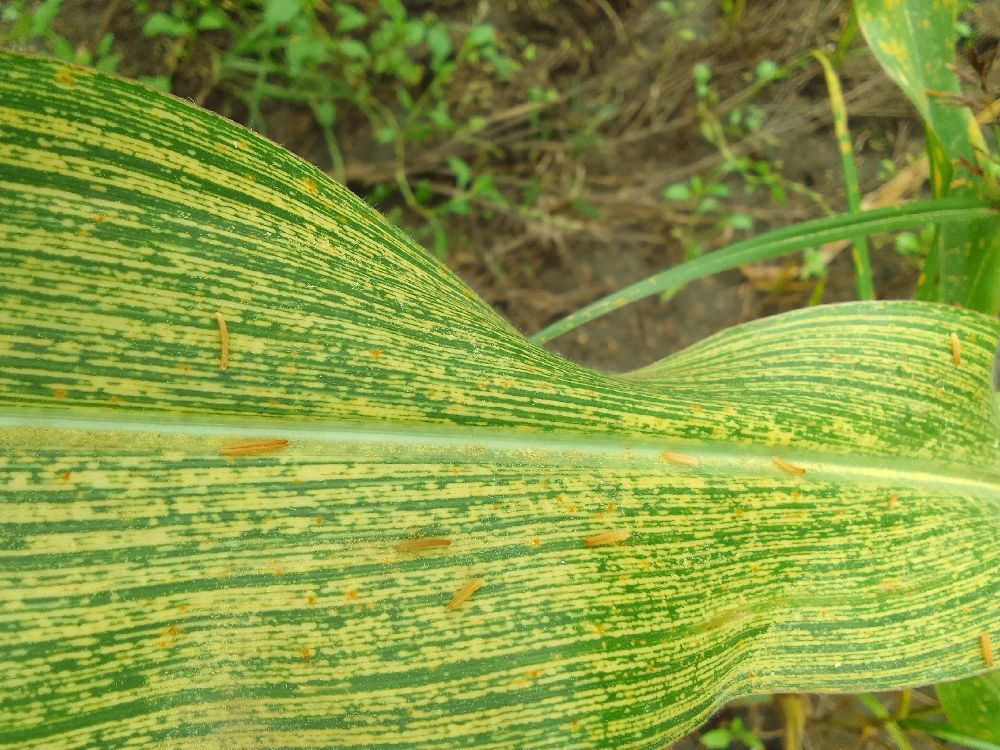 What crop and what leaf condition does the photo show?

maize, maize streak virus
